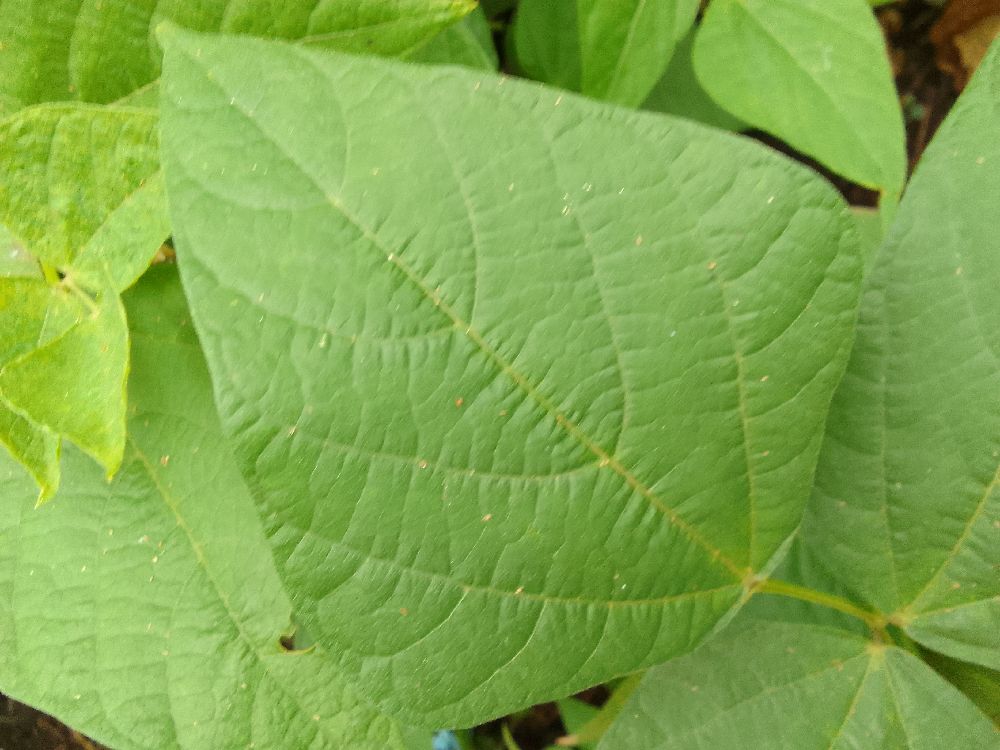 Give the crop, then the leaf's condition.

common bean, healthy
